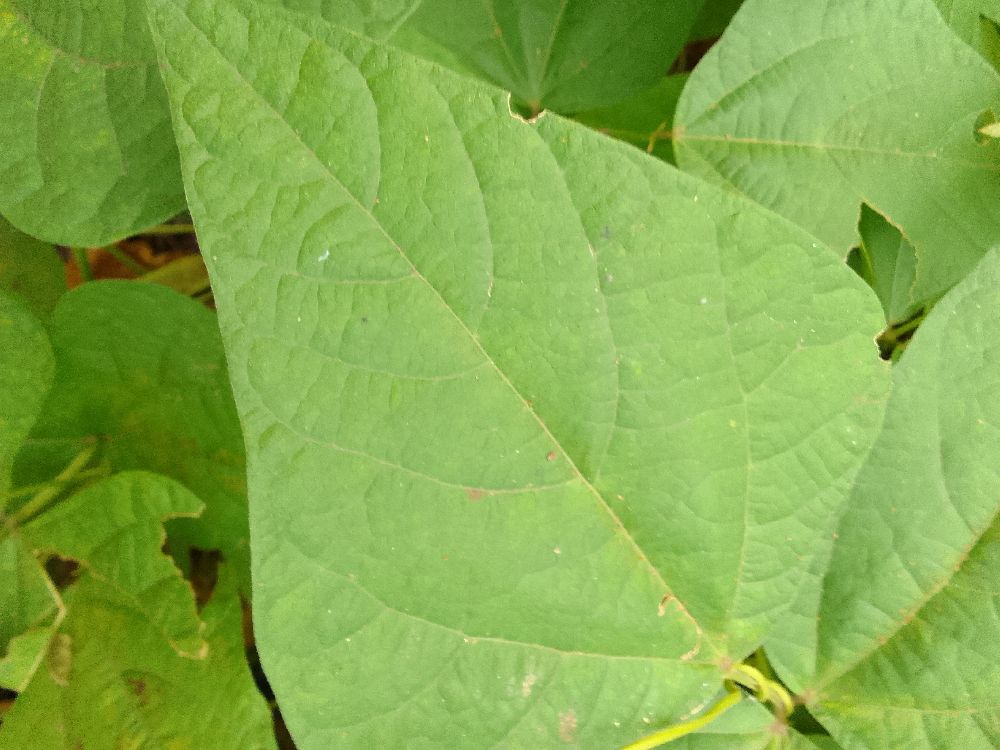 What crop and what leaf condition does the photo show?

common bean, healthy
